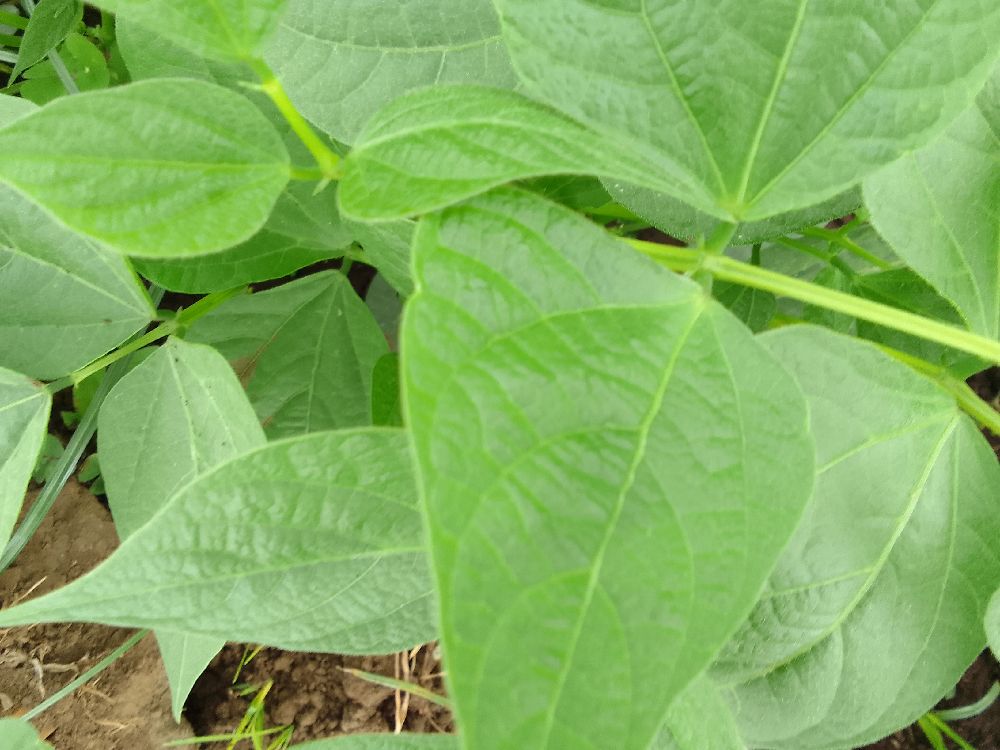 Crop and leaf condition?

common bean, healthy
